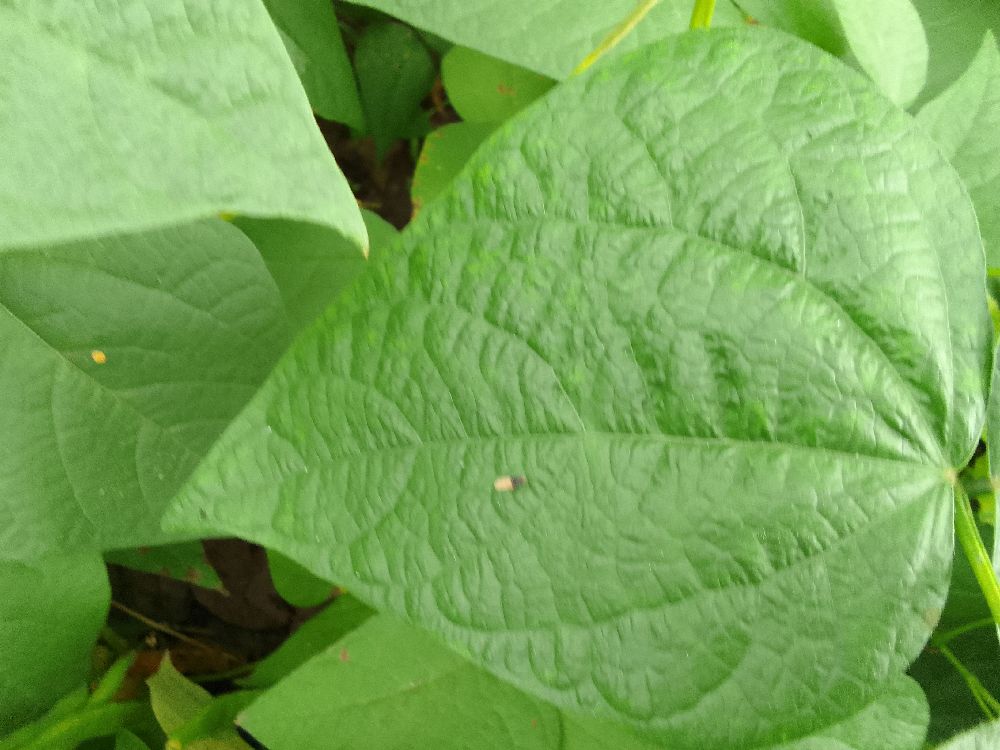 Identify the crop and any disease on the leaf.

common bean, healthy
